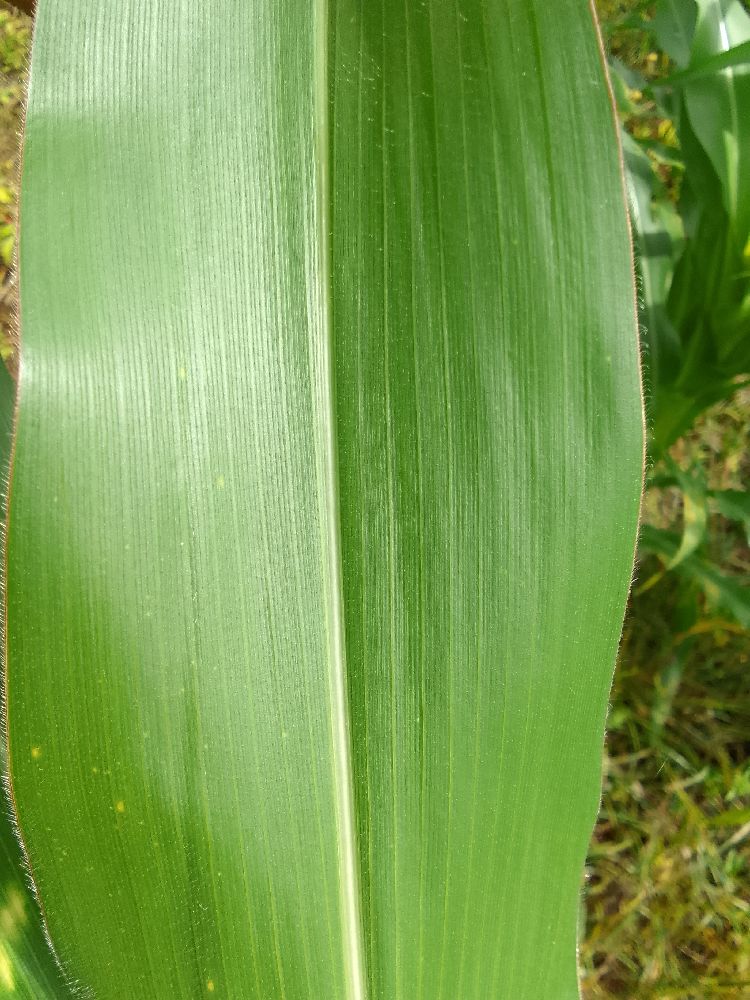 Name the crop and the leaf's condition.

maize, healthy
